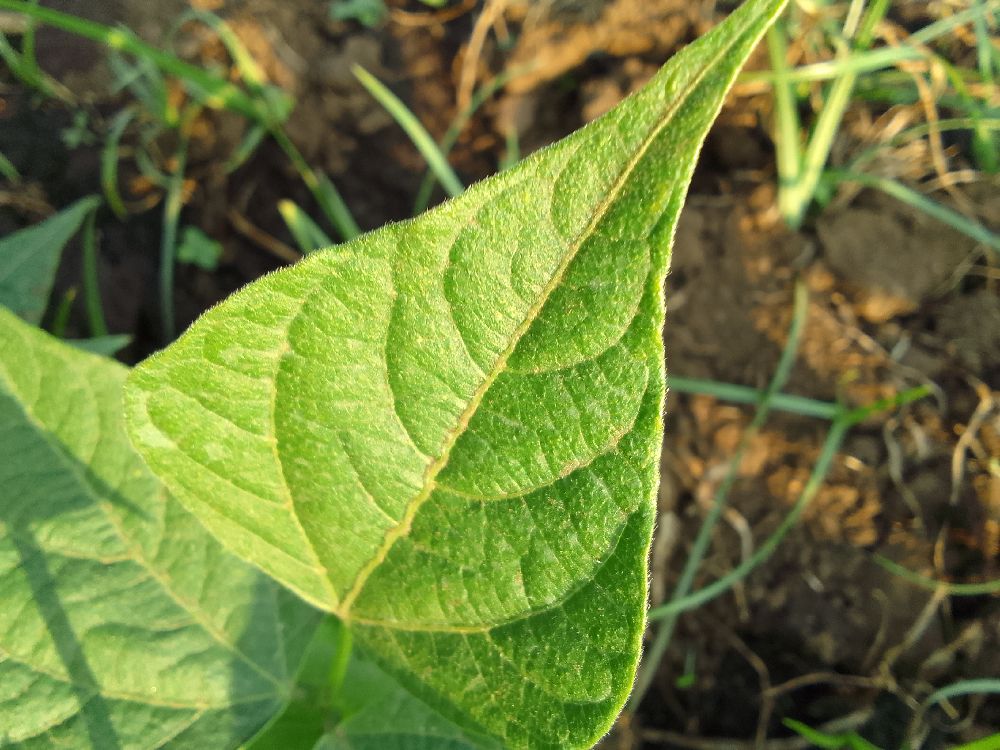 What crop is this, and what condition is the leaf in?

common bean, healthy
